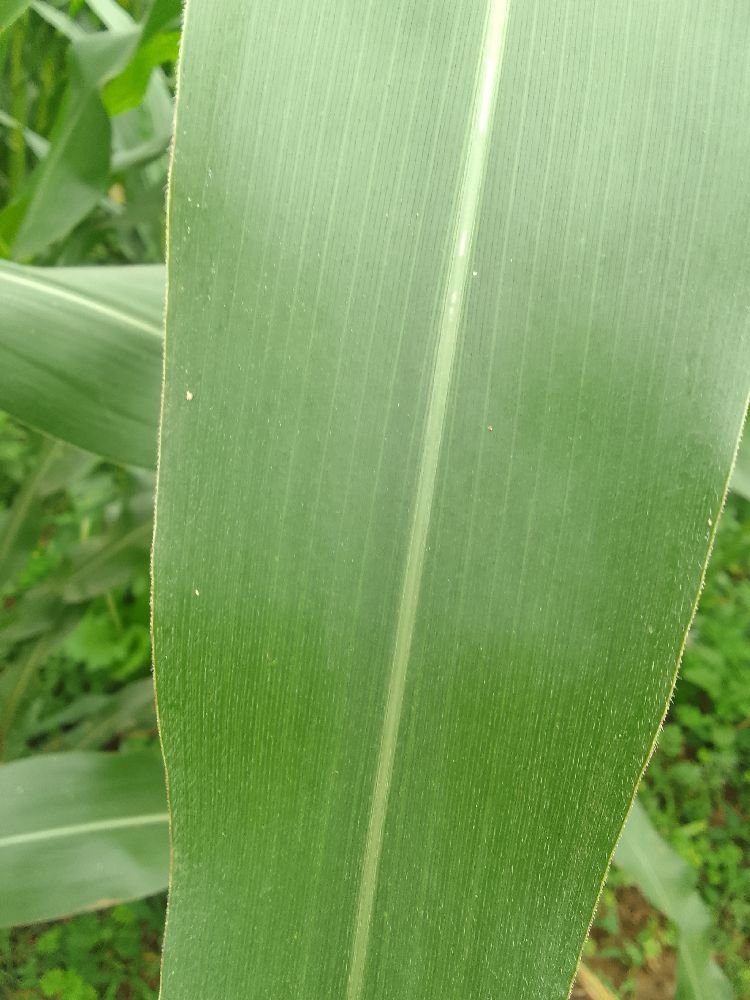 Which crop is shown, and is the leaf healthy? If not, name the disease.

maize, healthy
